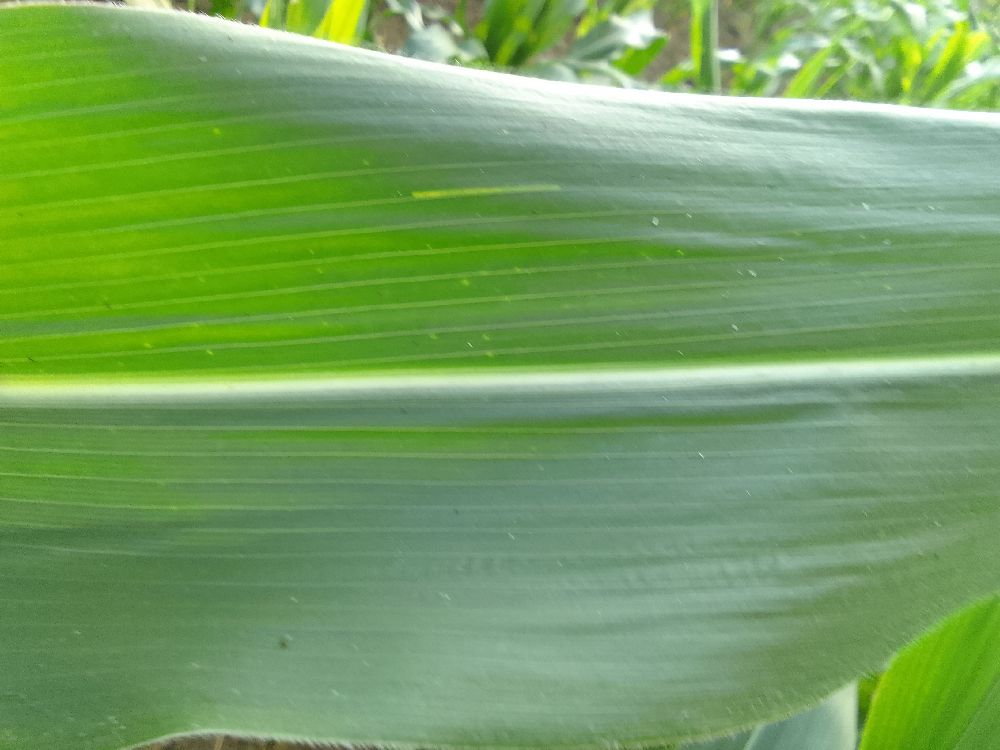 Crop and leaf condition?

maize, healthy
